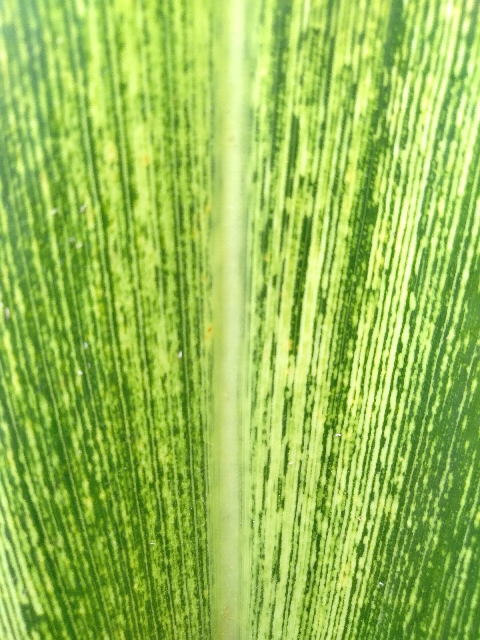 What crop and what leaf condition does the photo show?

maize, maize streak virus
